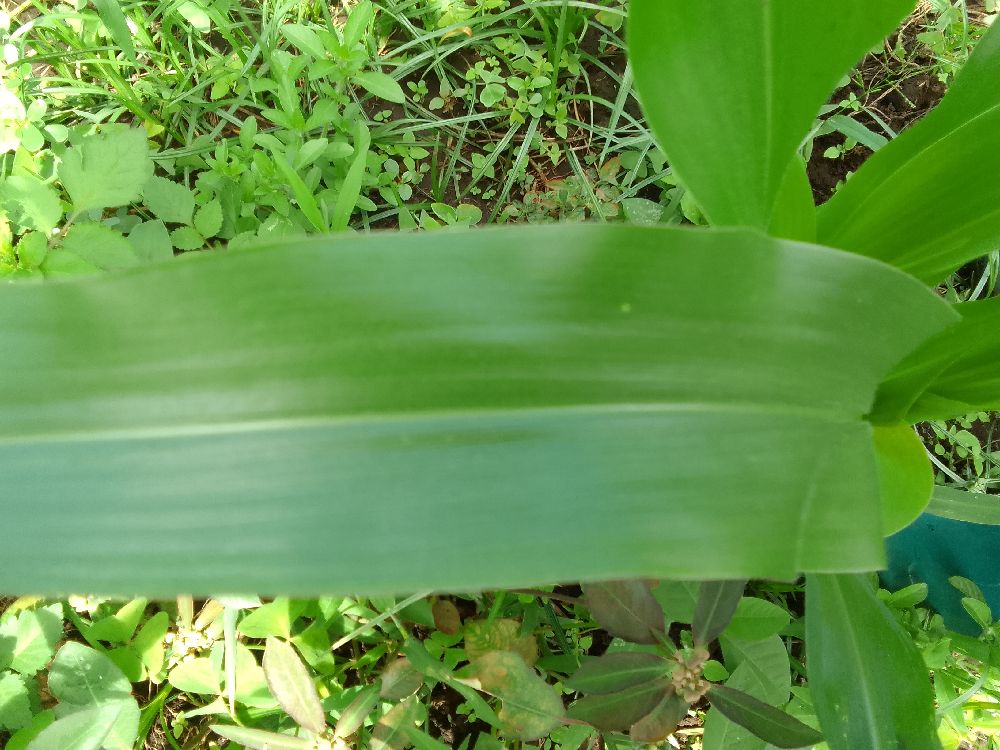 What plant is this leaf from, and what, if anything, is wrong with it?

maize, healthy
